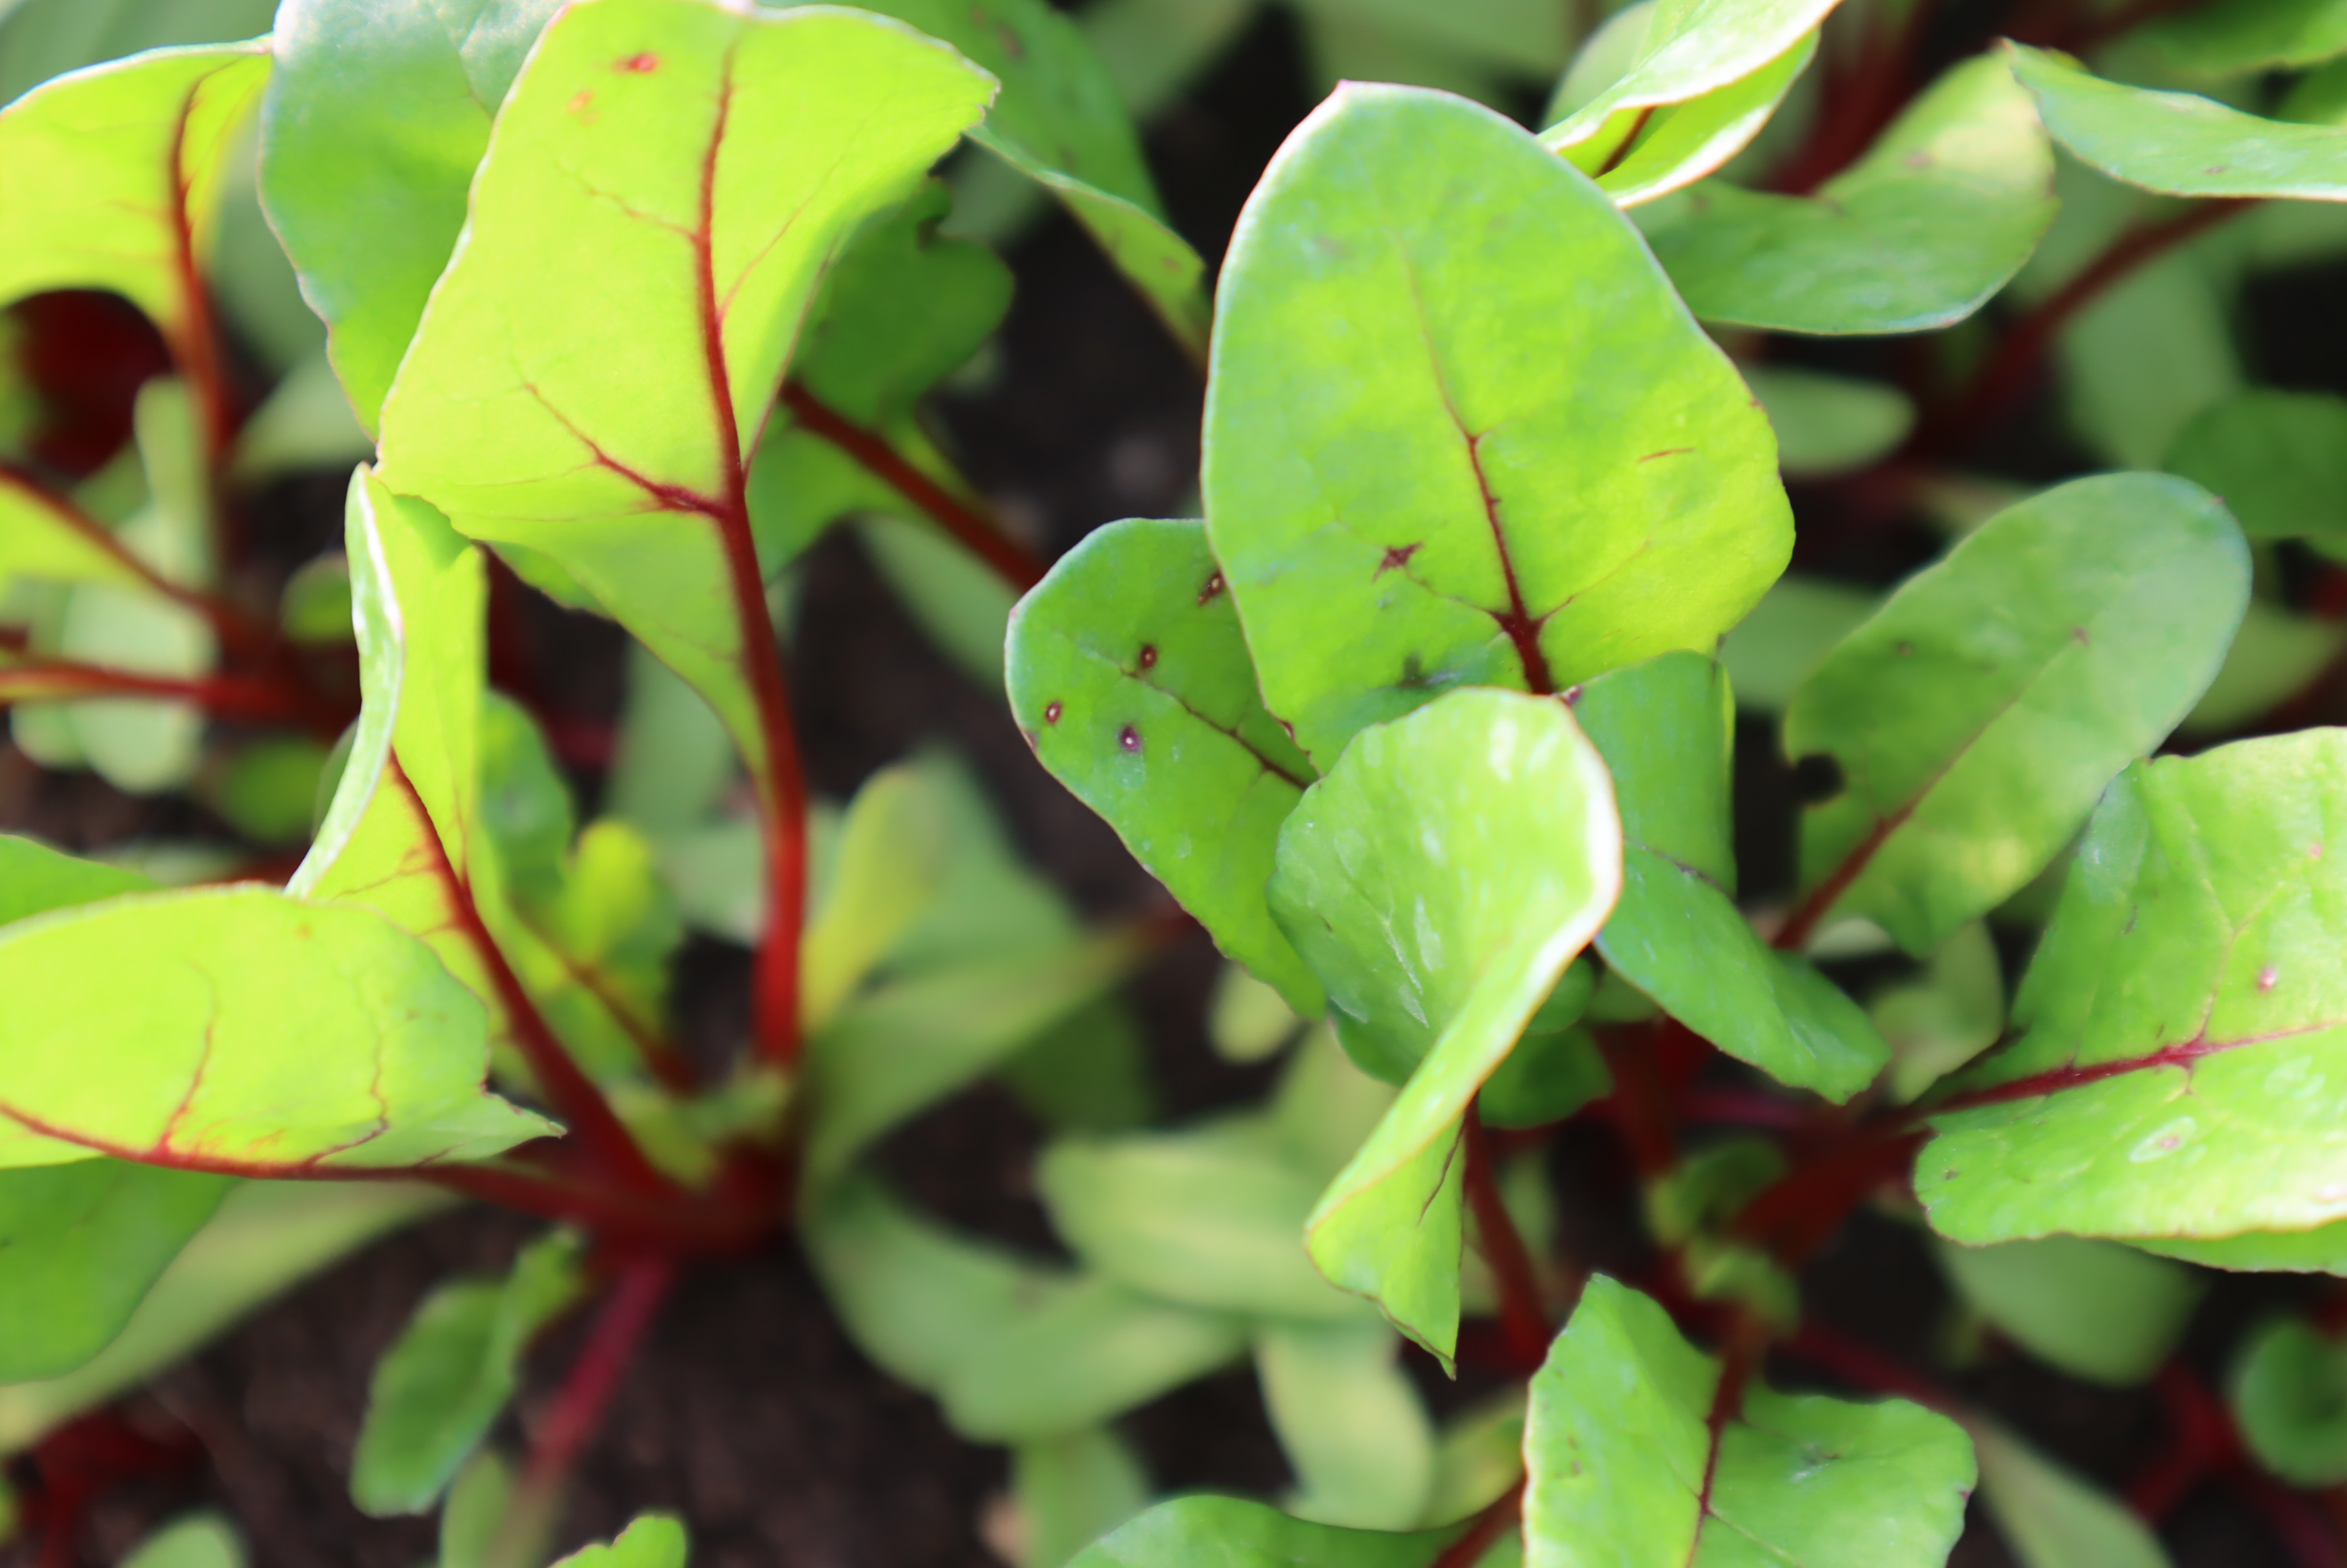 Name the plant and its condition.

chard, cercospora
